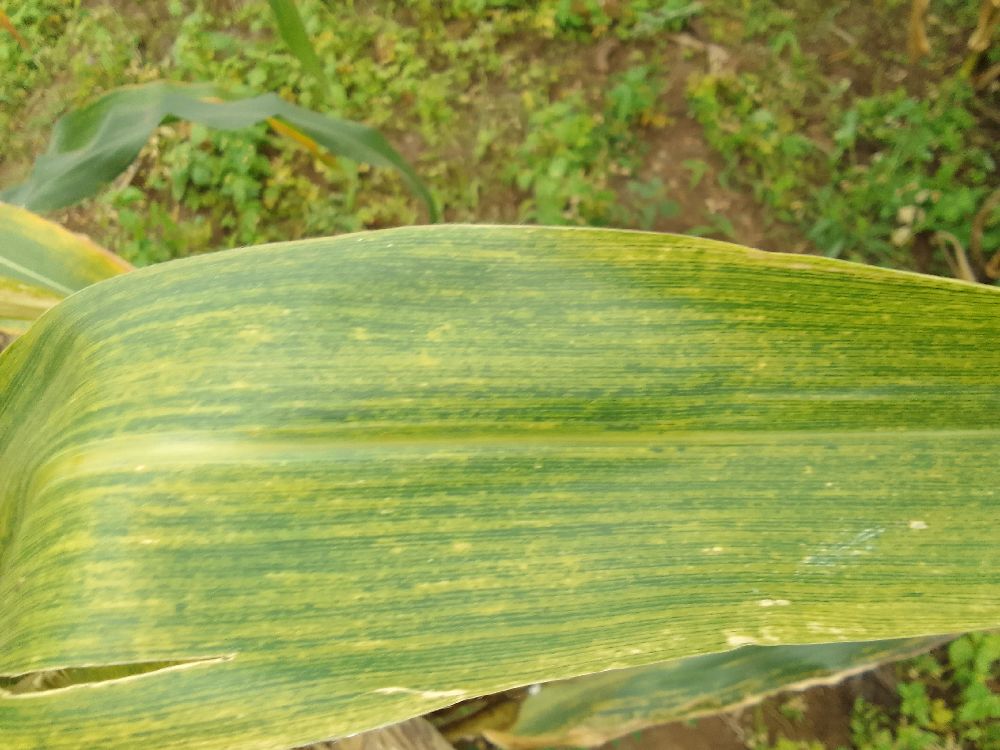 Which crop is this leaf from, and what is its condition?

maize, maize lethal necrosis
